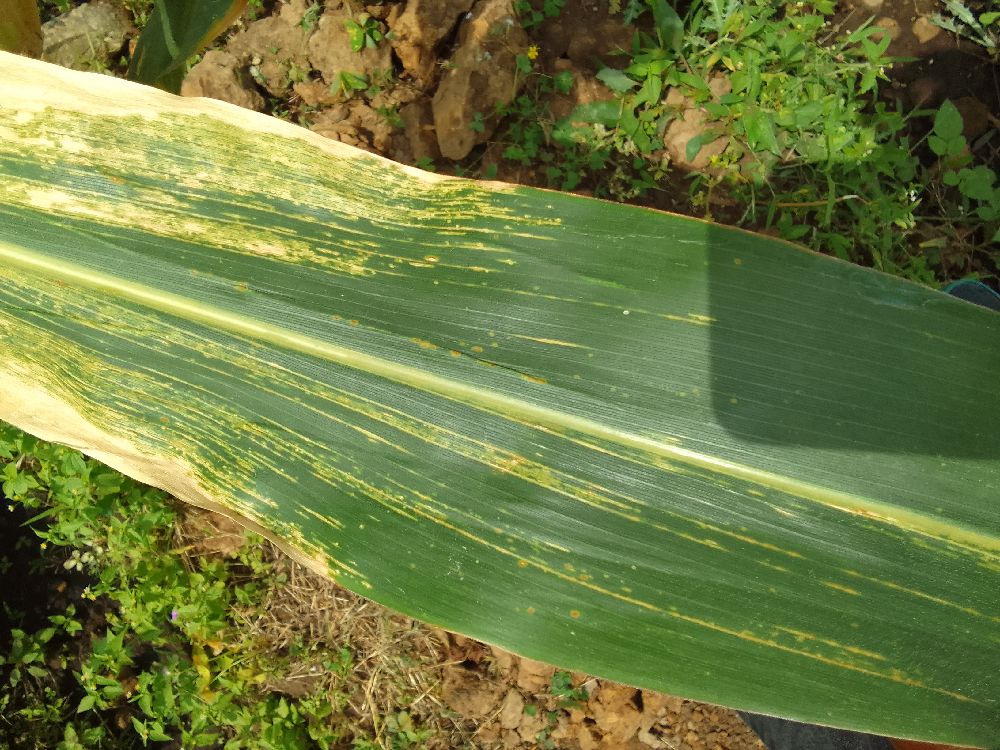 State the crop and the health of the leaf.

maize, maize lethal necrosis
